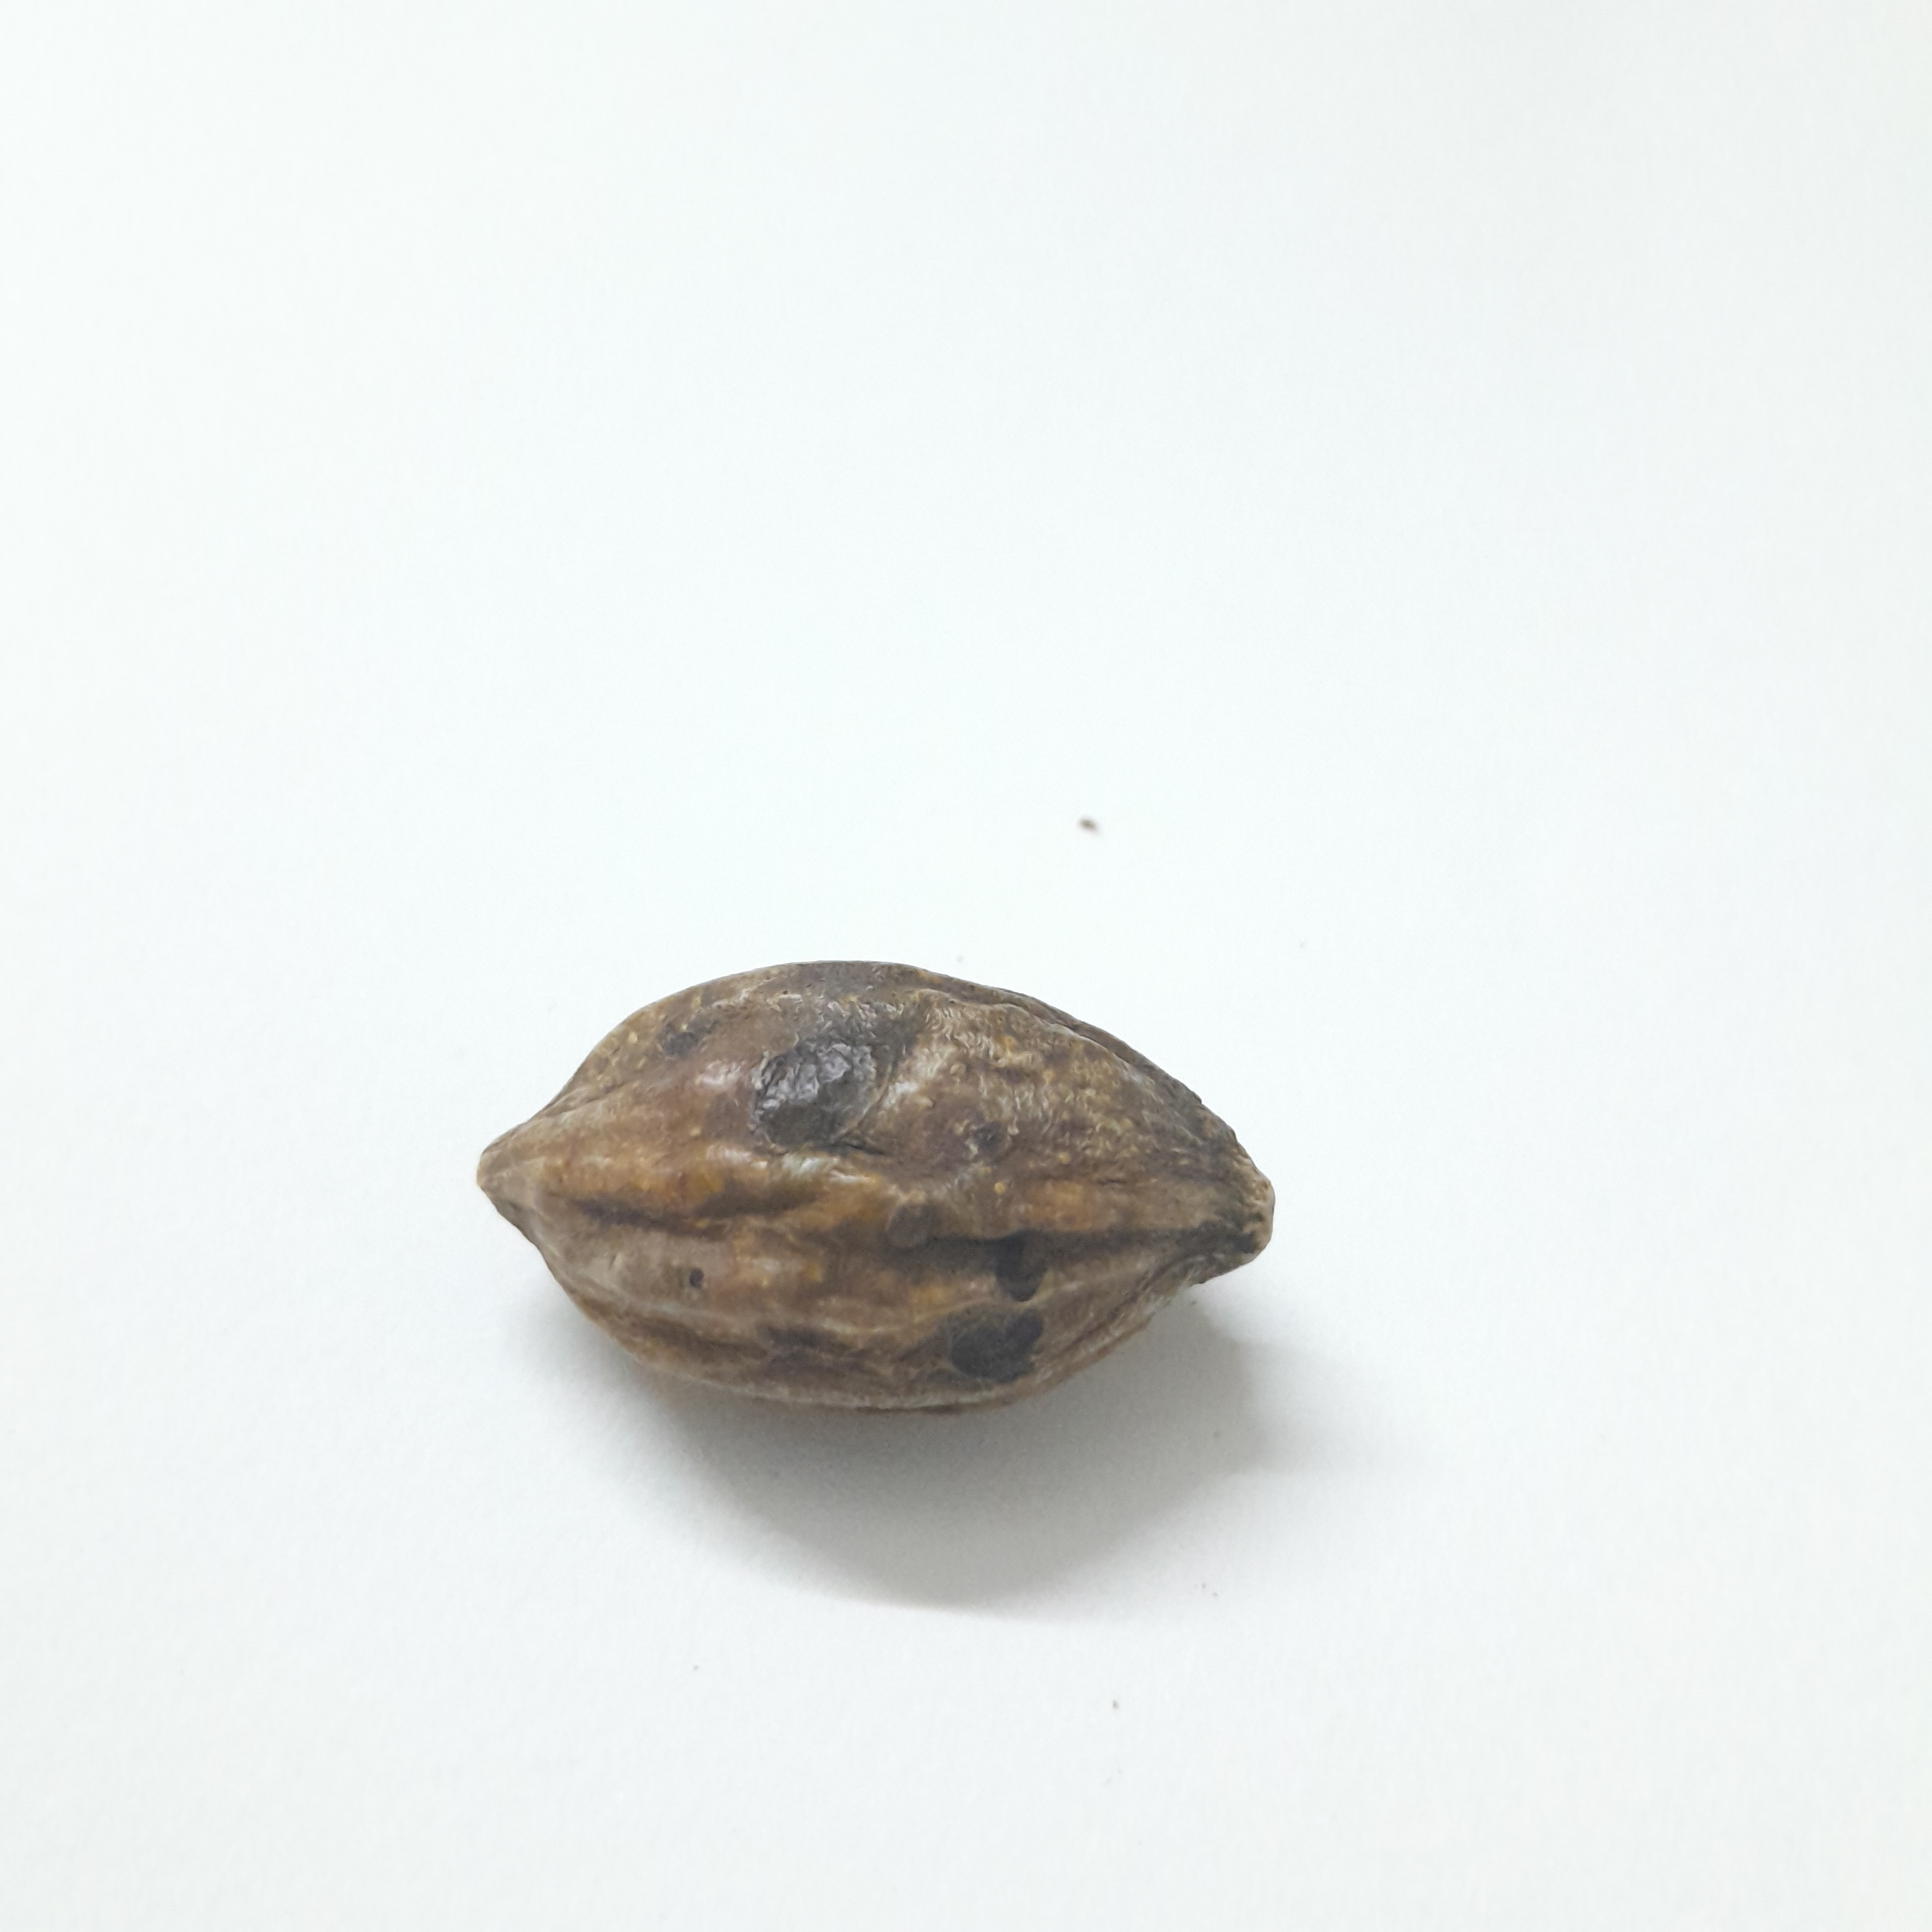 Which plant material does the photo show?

hirdaa
